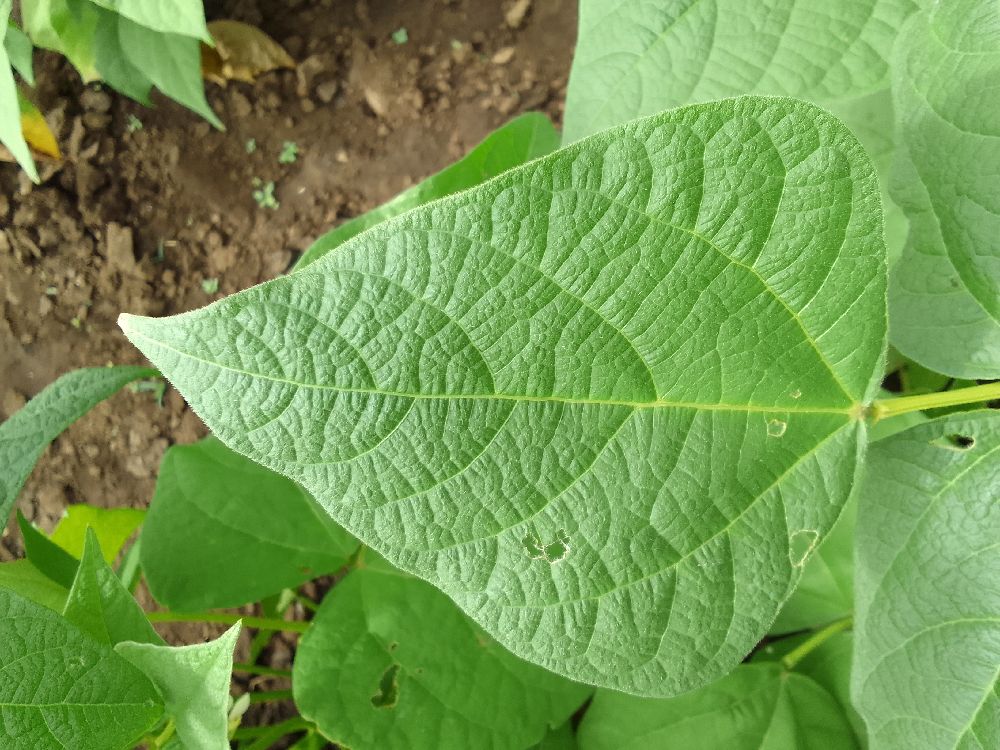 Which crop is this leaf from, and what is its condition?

common bean, healthy
